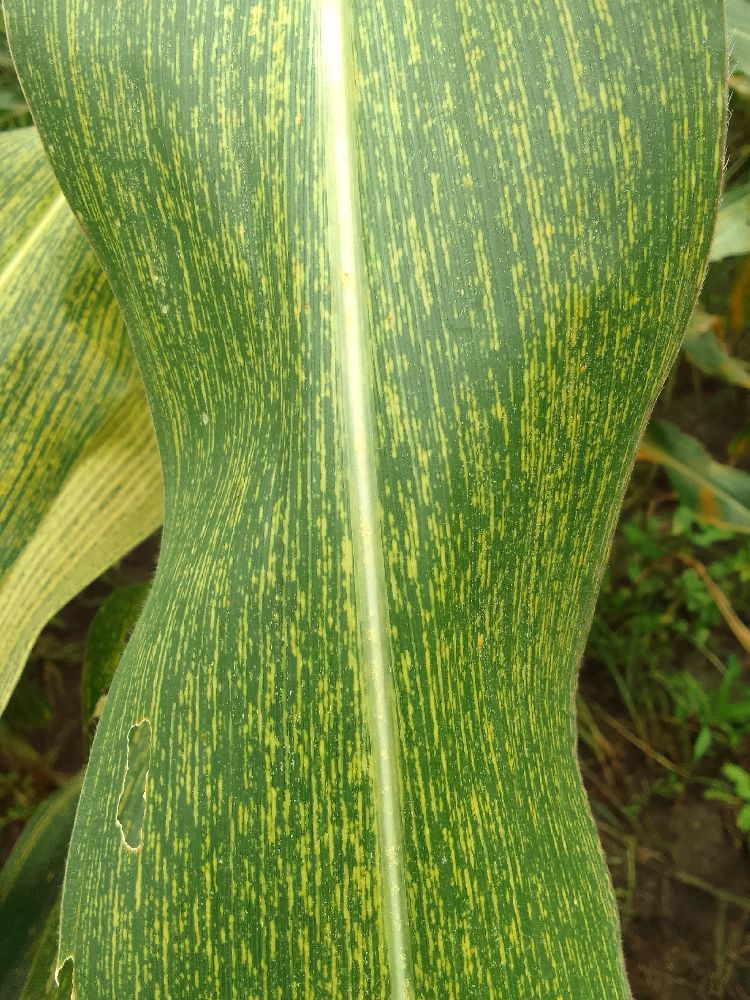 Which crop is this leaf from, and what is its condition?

maize, maize streak virus
